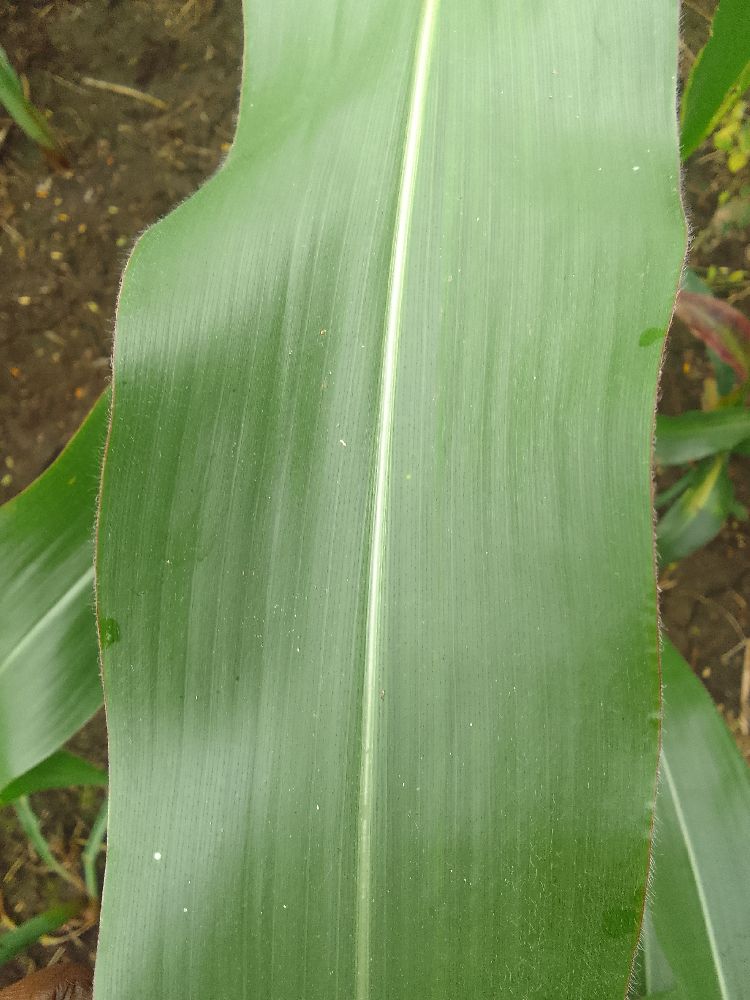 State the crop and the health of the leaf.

maize, healthy
